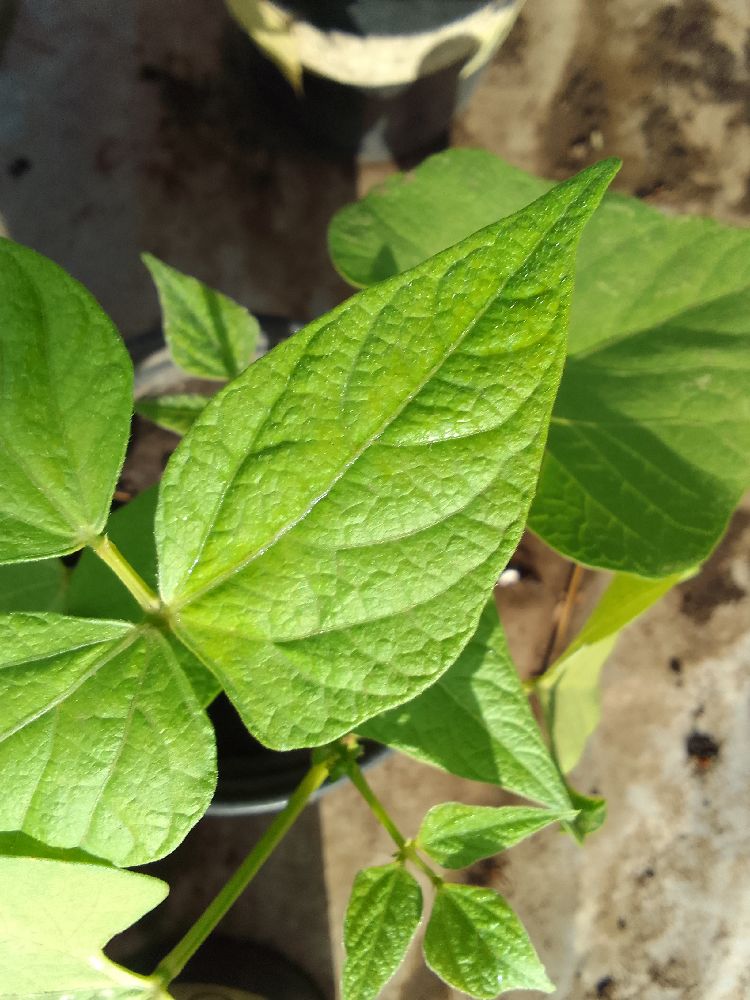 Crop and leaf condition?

common bean, healthy
